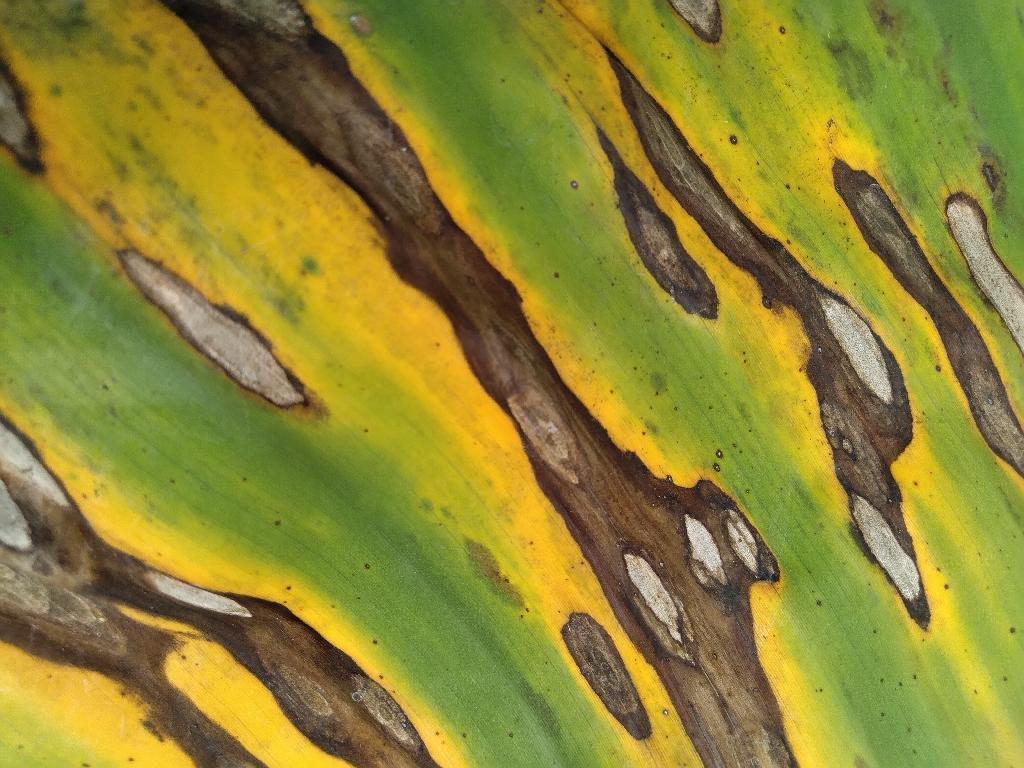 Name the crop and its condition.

banana, black sigatoka
